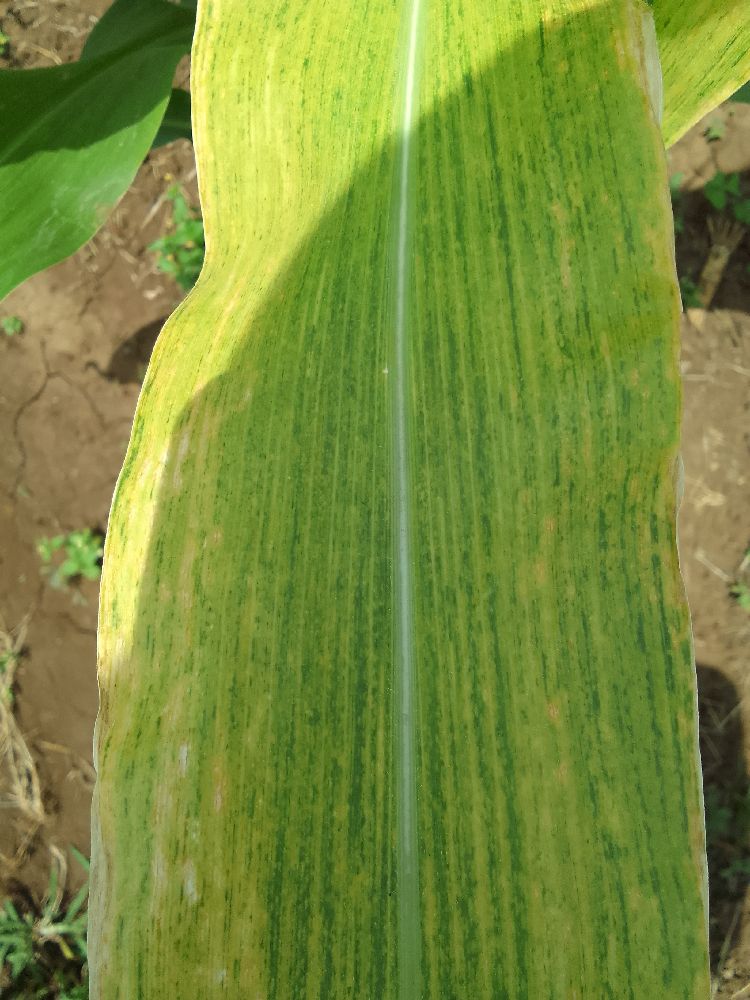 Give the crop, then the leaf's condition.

maize, maize lethal necrosis
